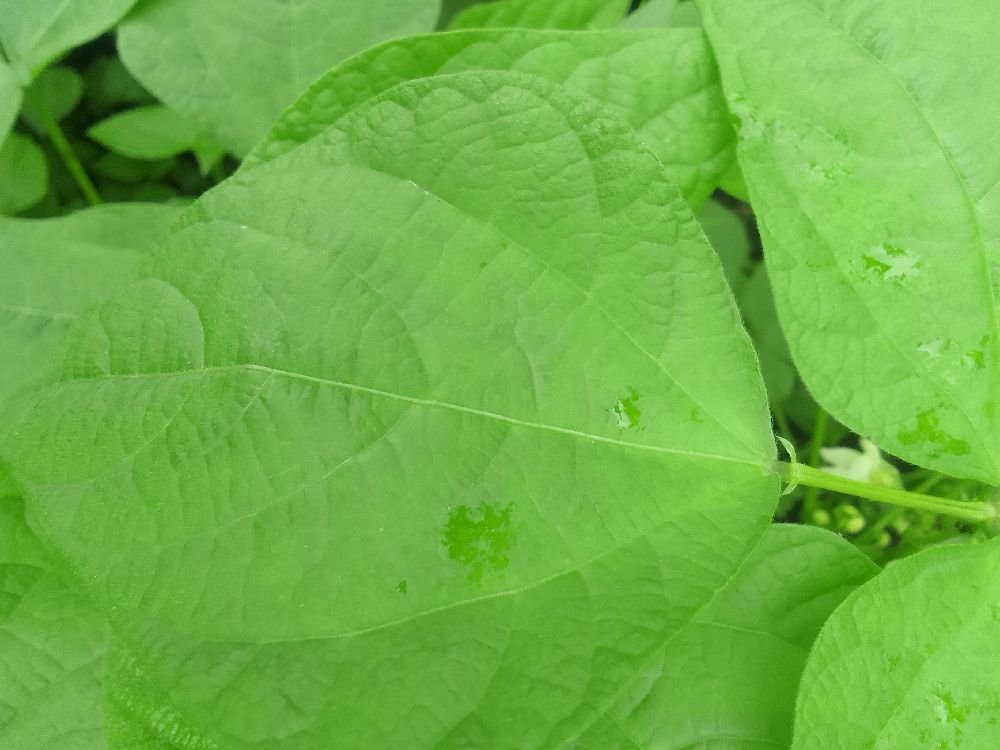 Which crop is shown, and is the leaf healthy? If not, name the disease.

common bean, healthy
